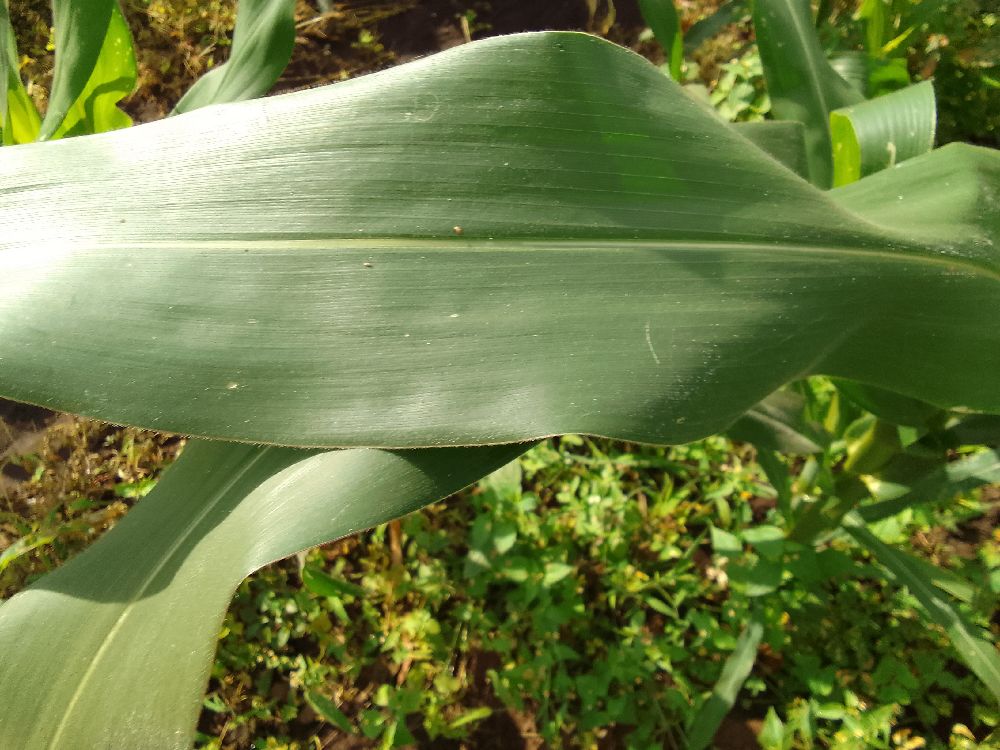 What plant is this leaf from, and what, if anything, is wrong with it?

maize, healthy
